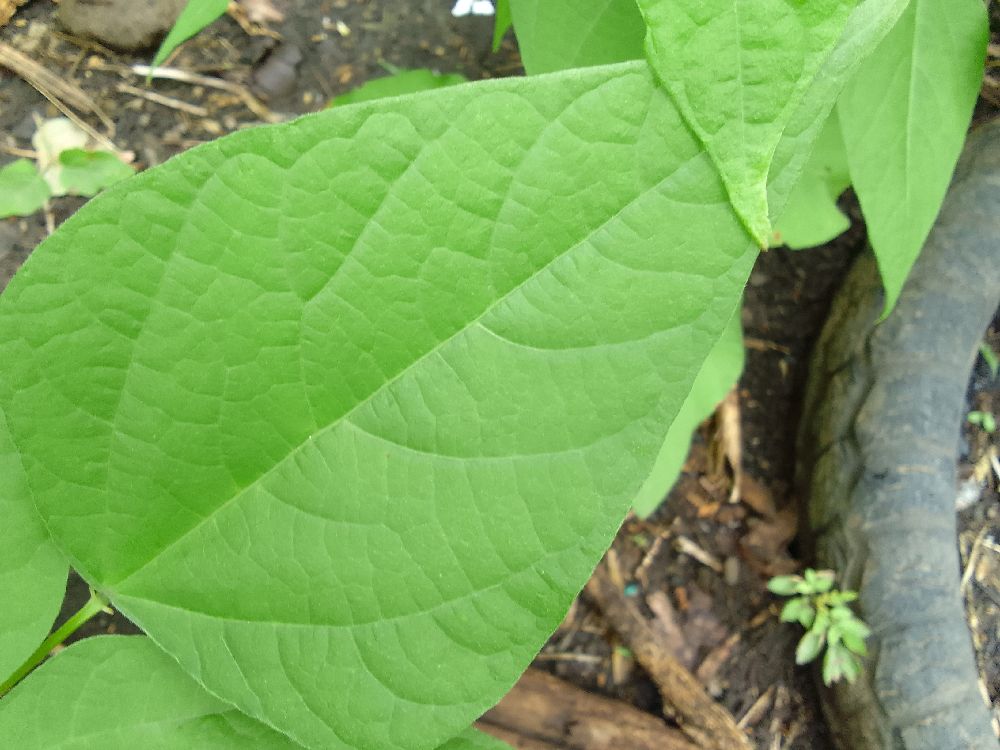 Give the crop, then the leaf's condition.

common bean, healthy
